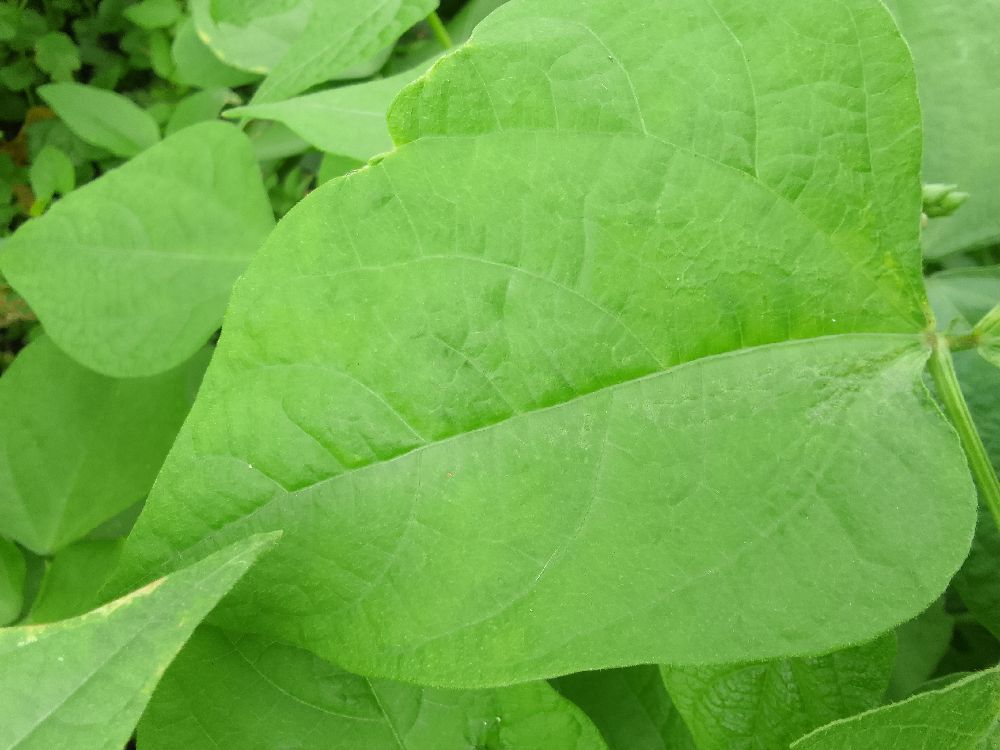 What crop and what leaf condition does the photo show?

common bean, healthy
